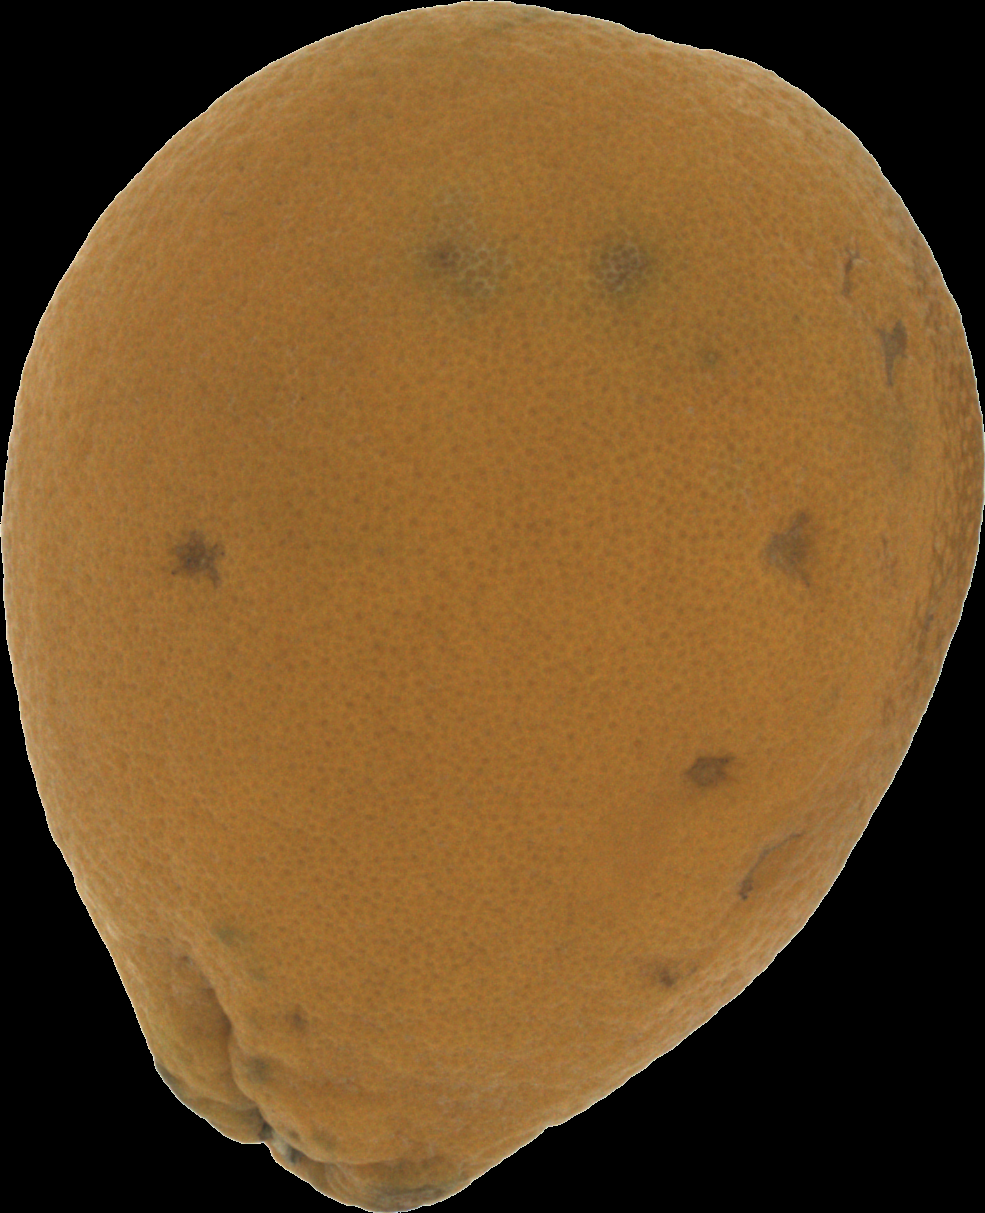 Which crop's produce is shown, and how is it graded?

orange, bad
